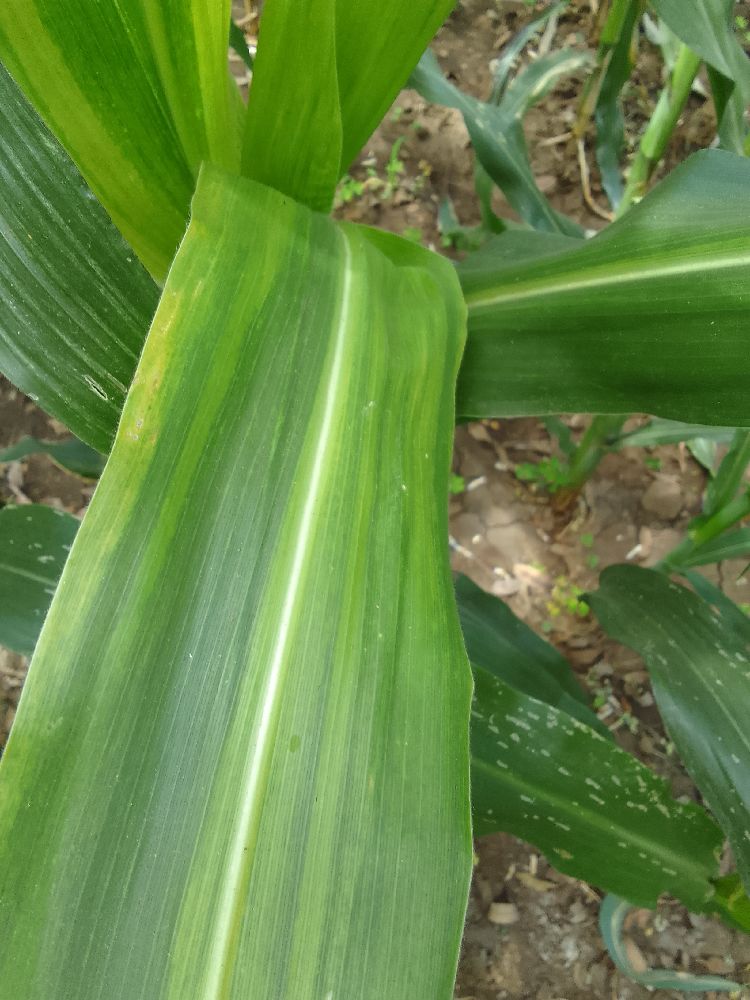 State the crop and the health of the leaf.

maize, maize lethal necrosis
